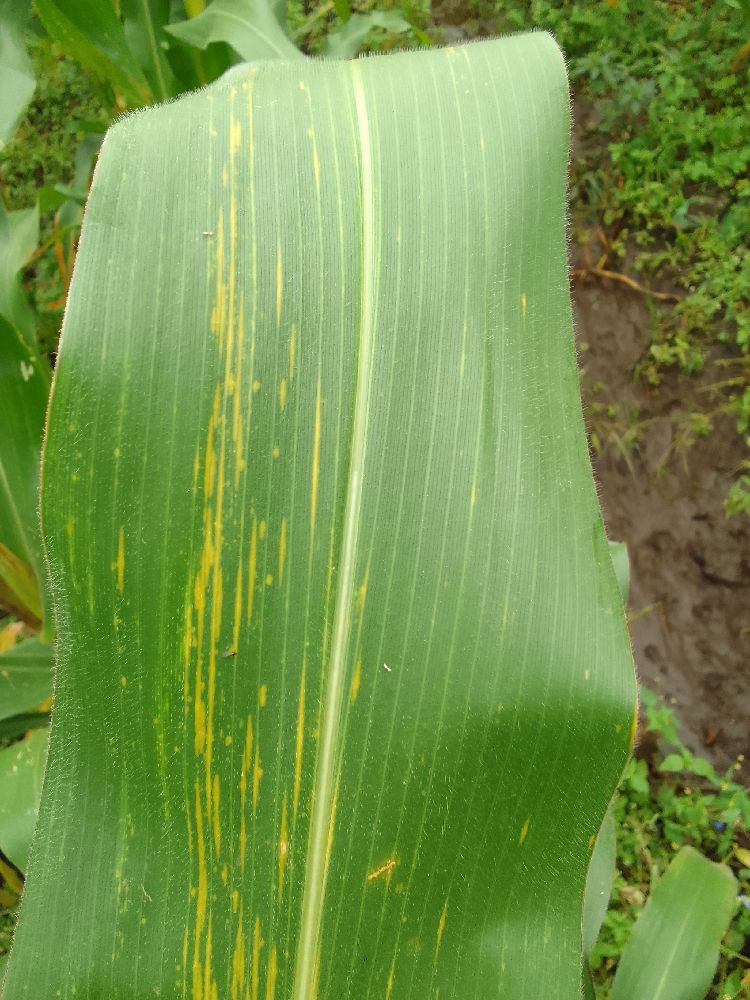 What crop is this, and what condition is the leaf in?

maize, maize lethal necrosis
